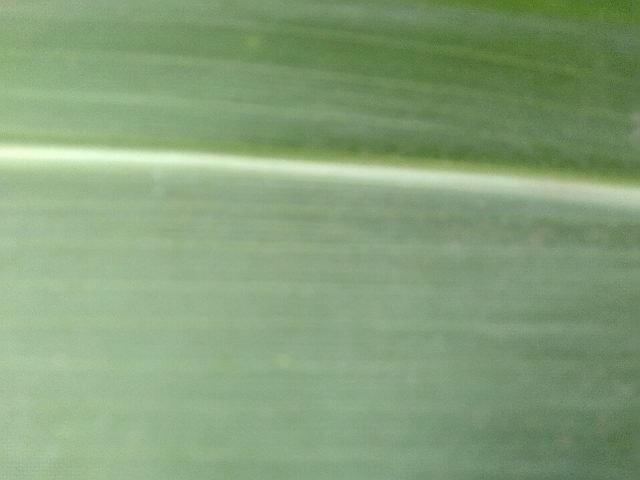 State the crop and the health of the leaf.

maize, healthy
